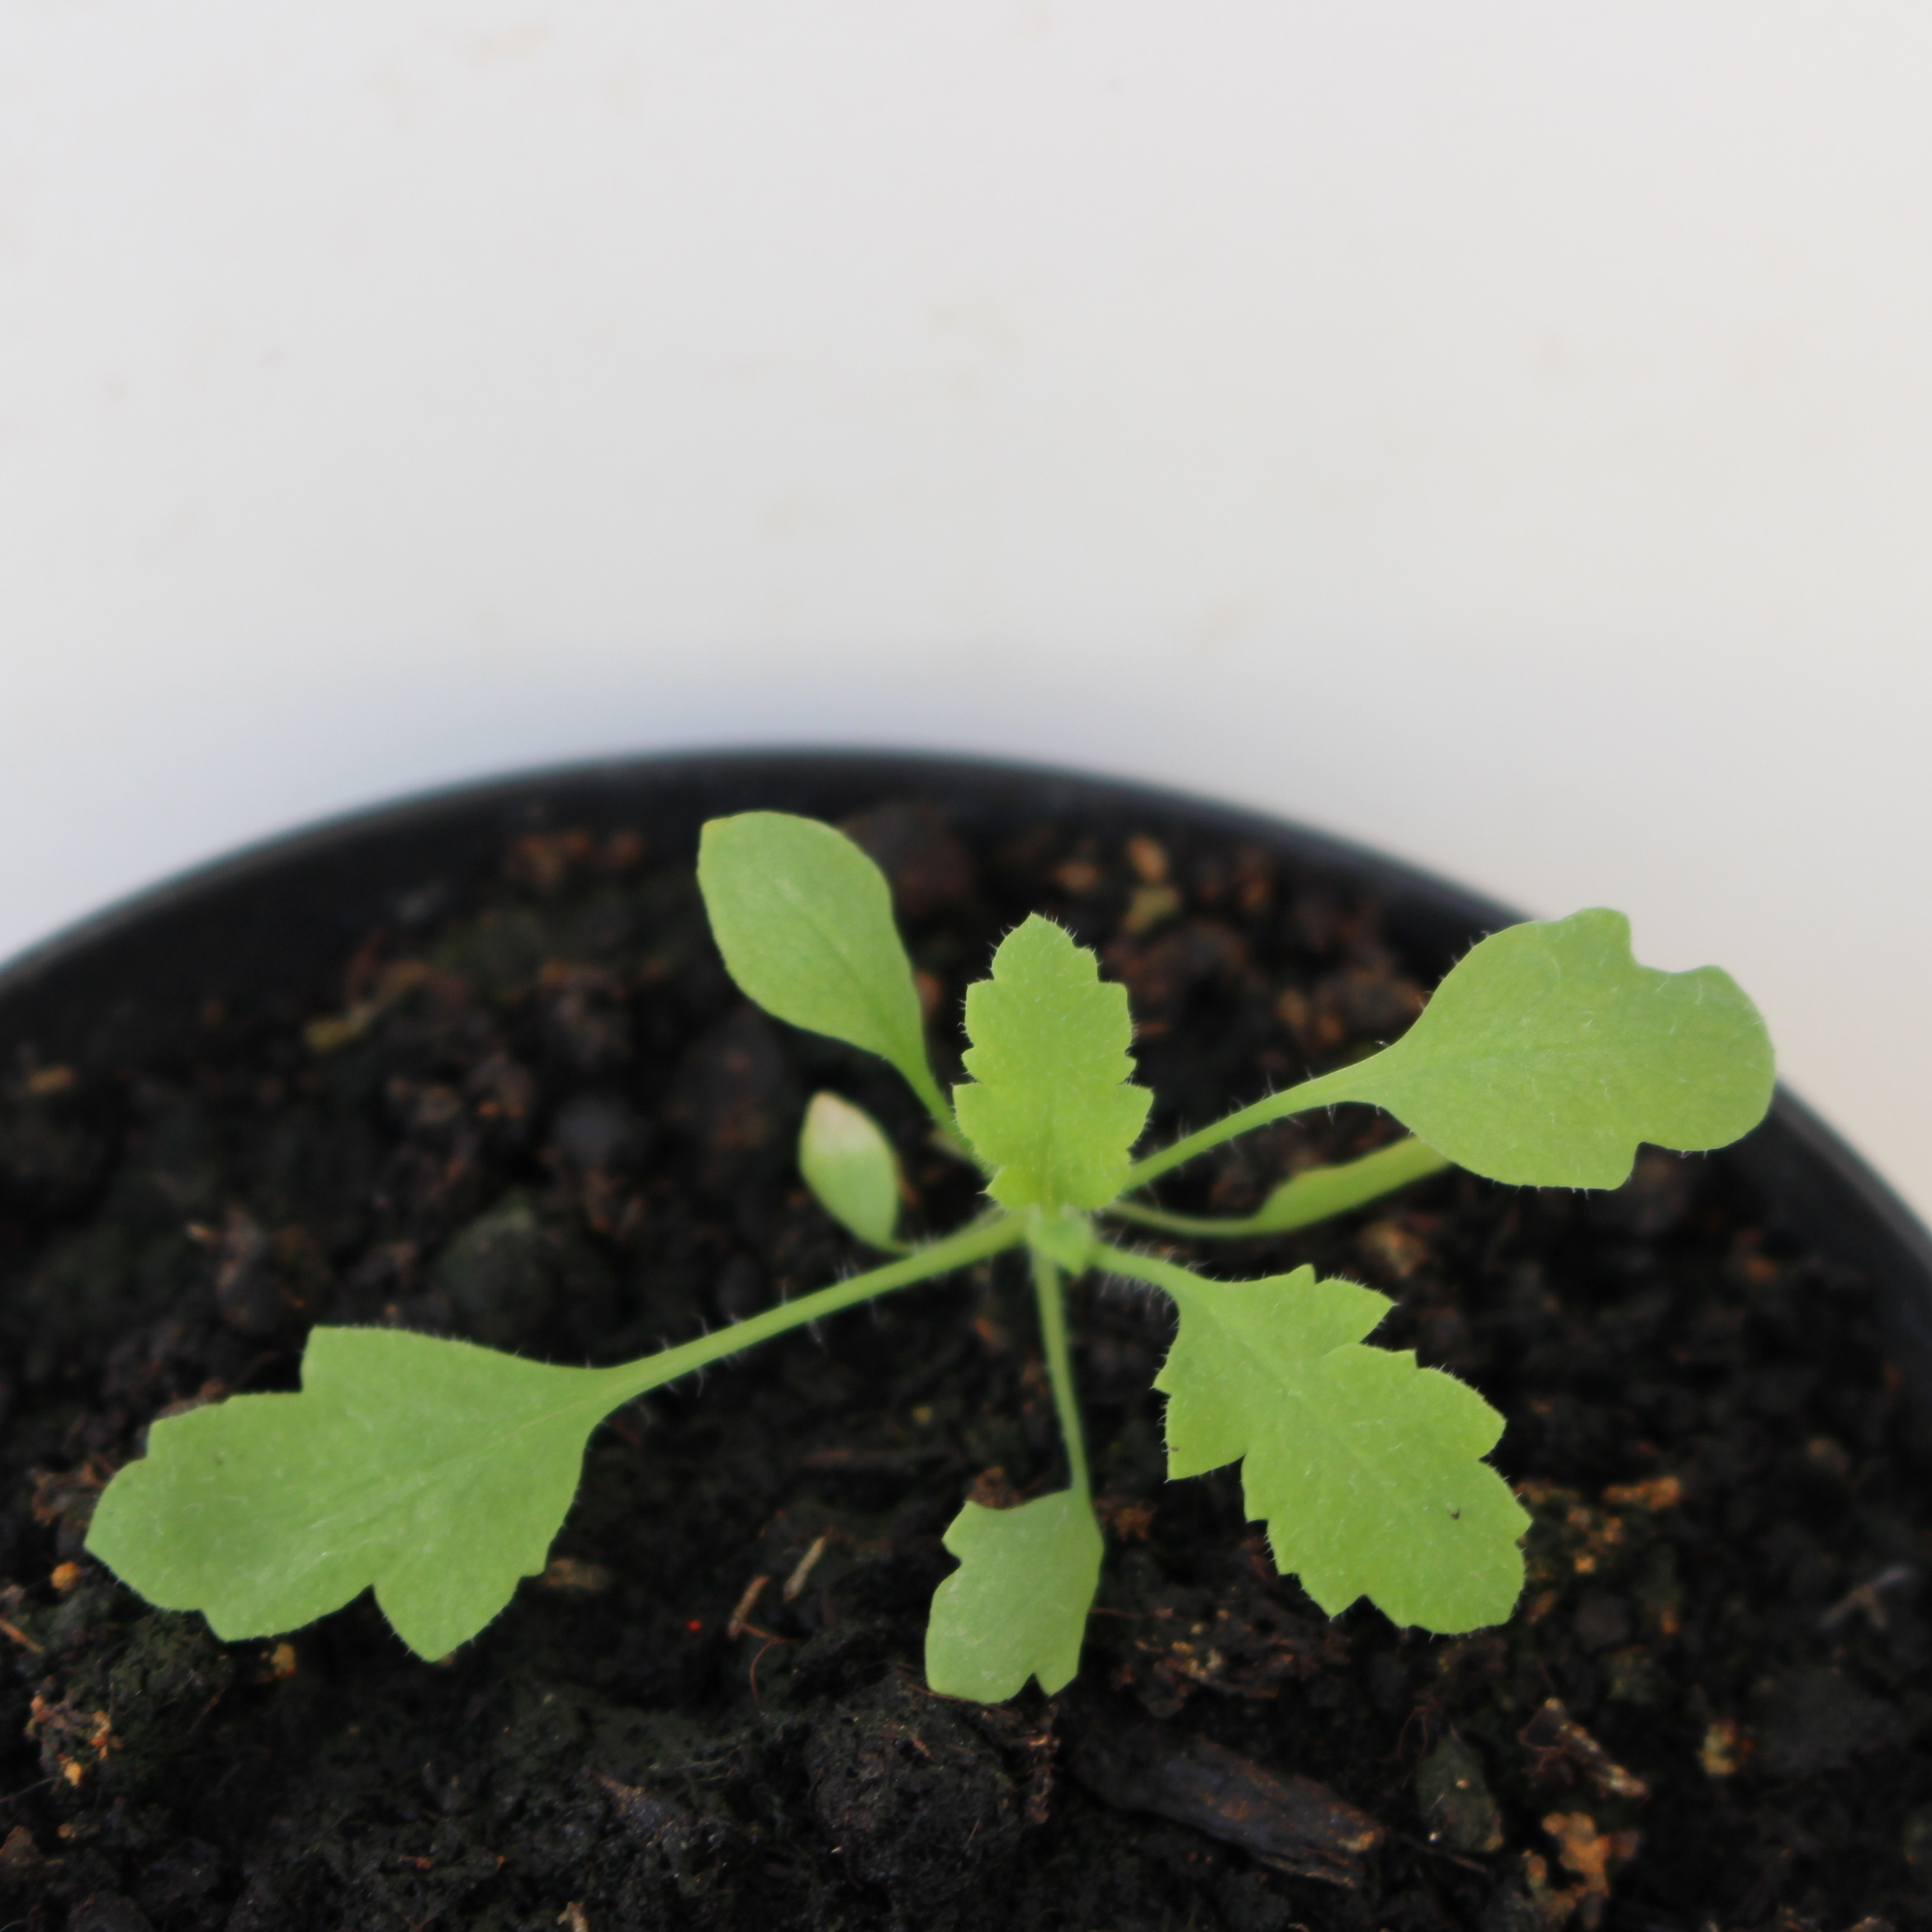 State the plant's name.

Papaver rhoeas
